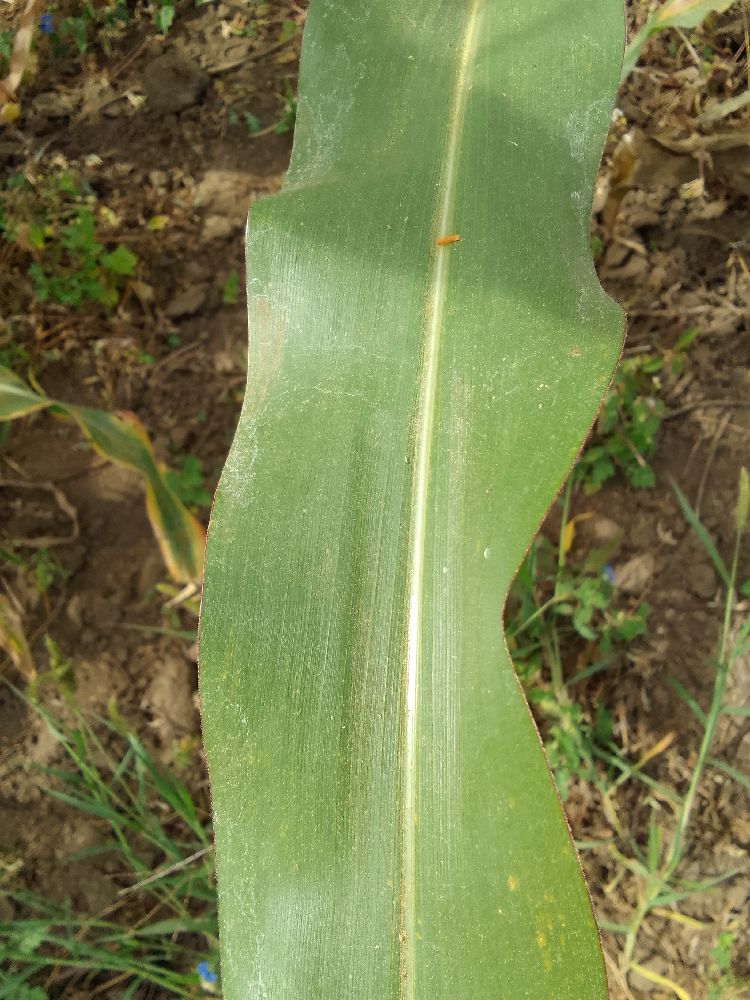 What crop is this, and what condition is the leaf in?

maize, healthy
